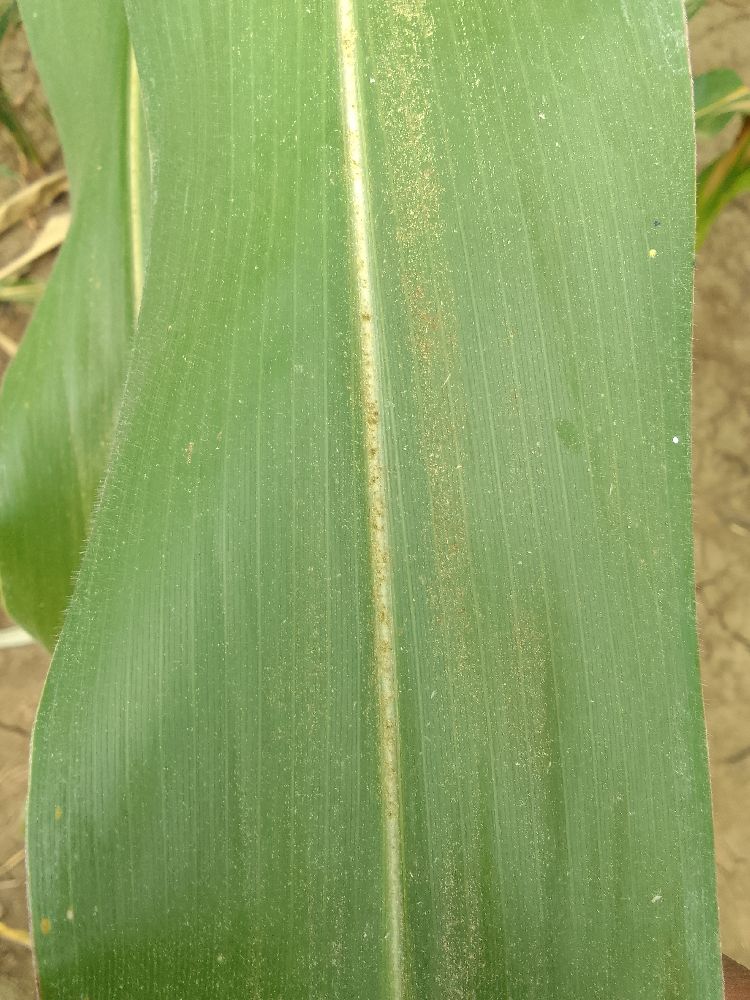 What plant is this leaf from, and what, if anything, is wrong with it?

maize, healthy
